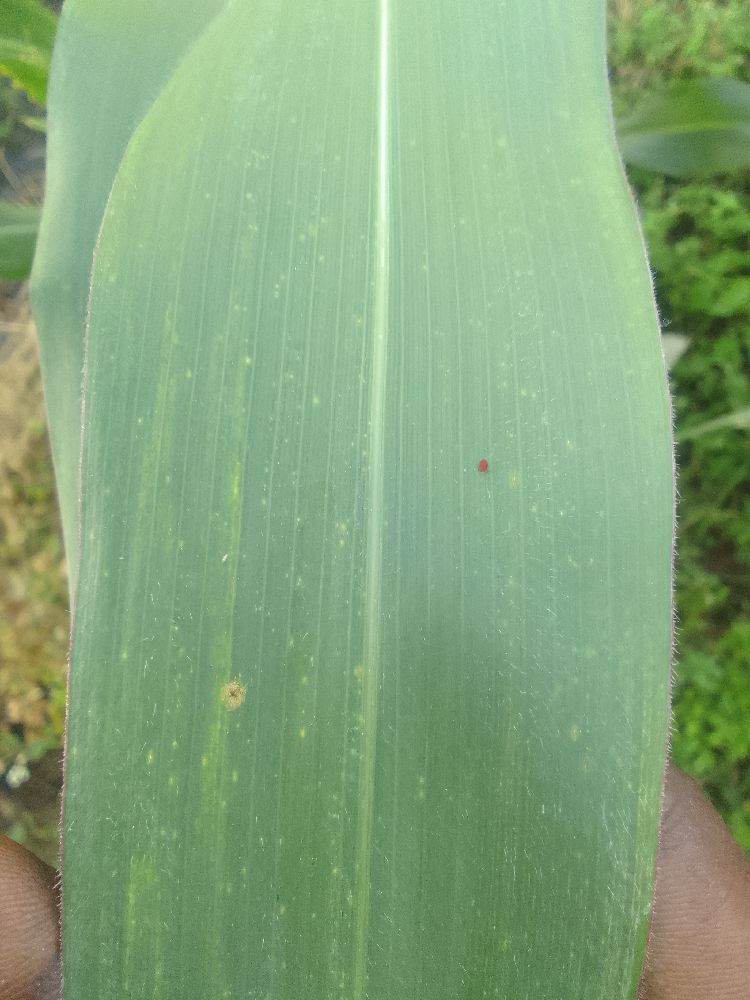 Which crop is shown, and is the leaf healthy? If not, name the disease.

maize, healthy
